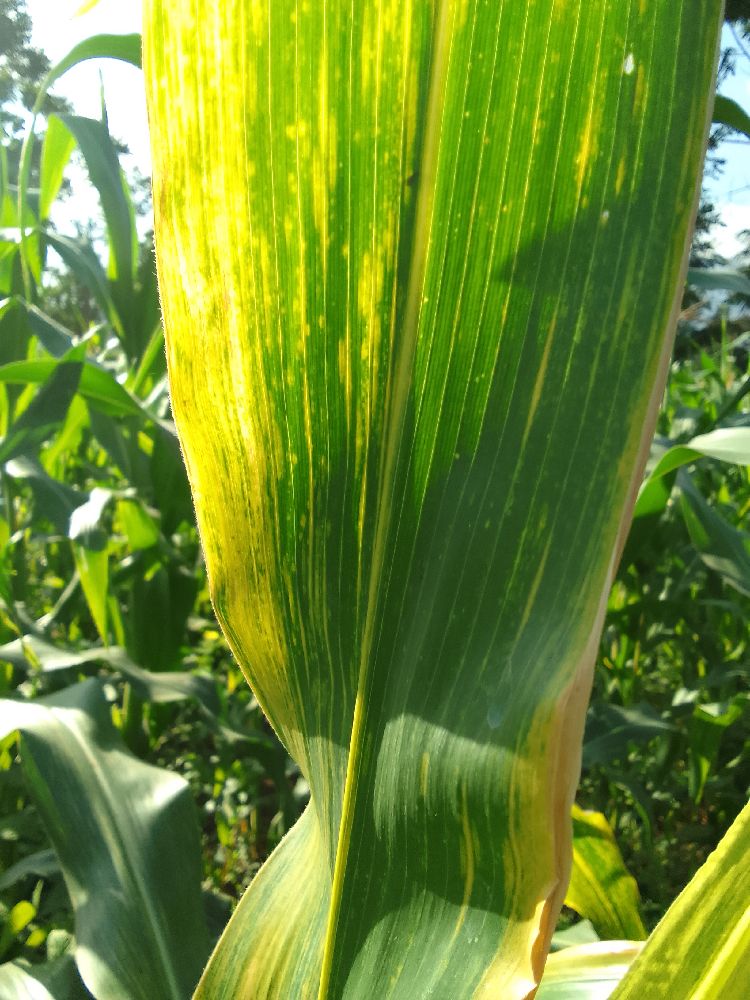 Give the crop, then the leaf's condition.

maize, maize lethal necrosis
